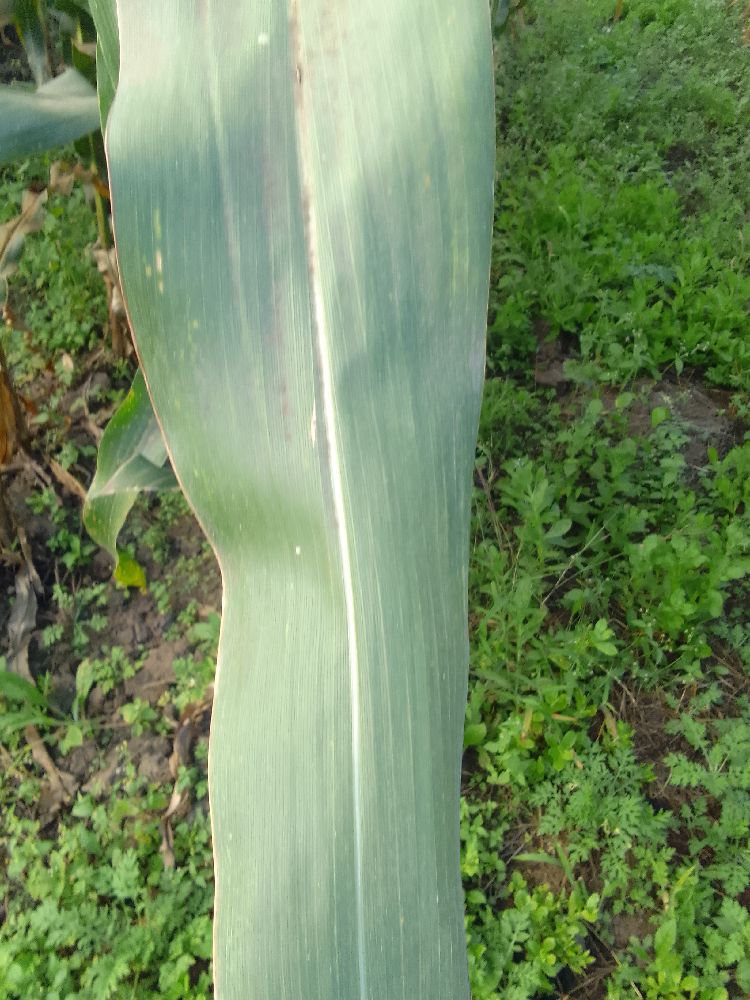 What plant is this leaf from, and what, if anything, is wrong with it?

maize, healthy
